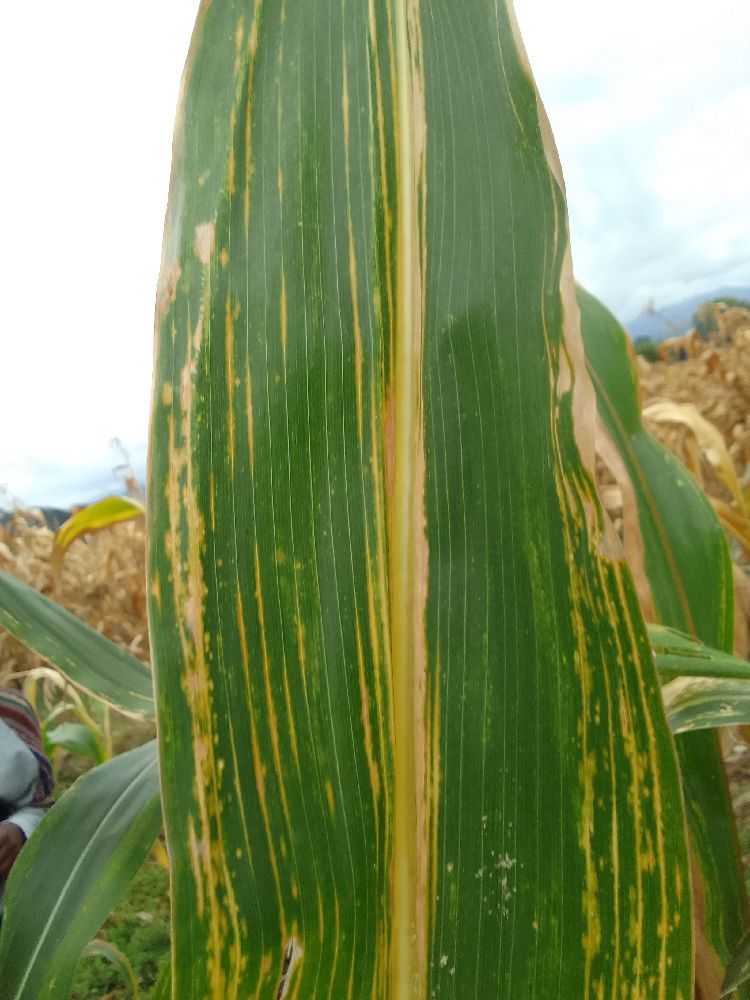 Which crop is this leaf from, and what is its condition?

maize, maize lethal necrosis
